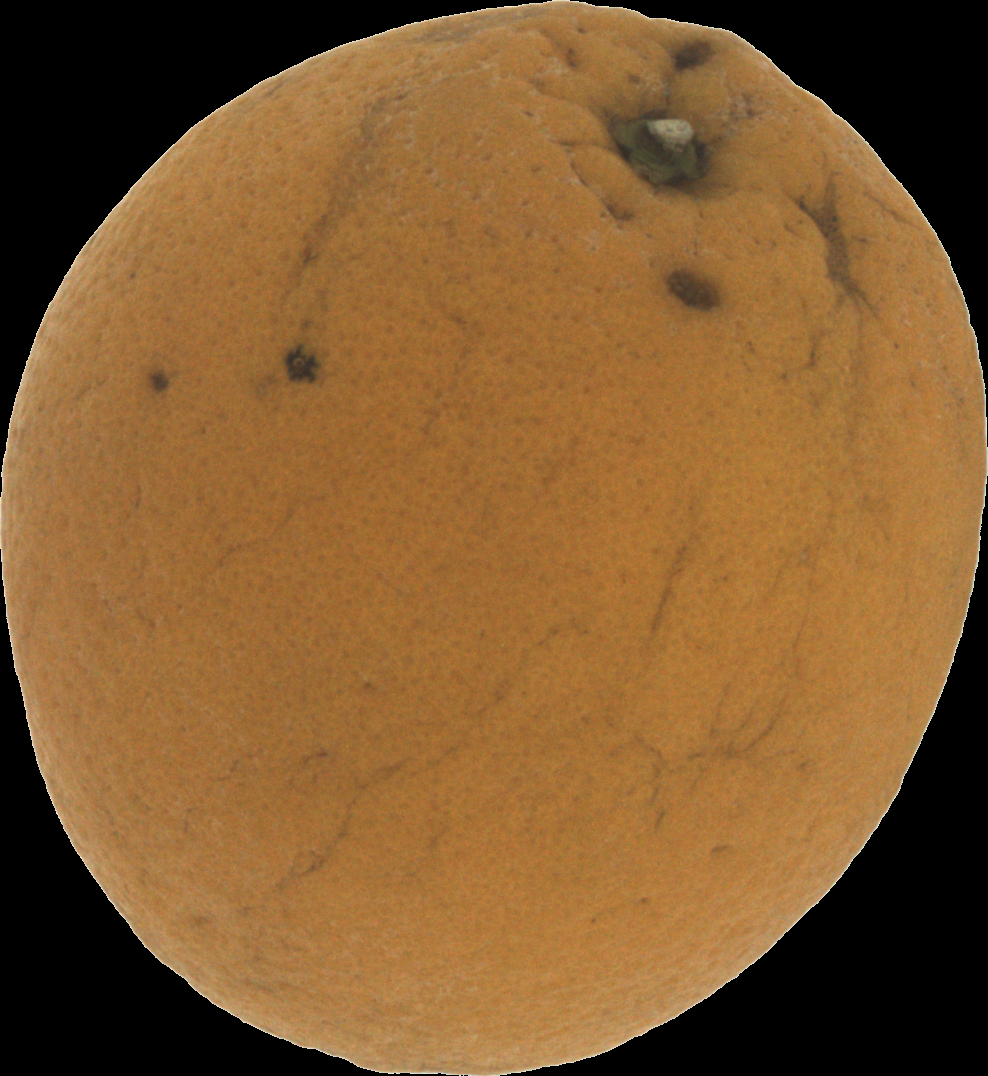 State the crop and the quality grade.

orange, bad
